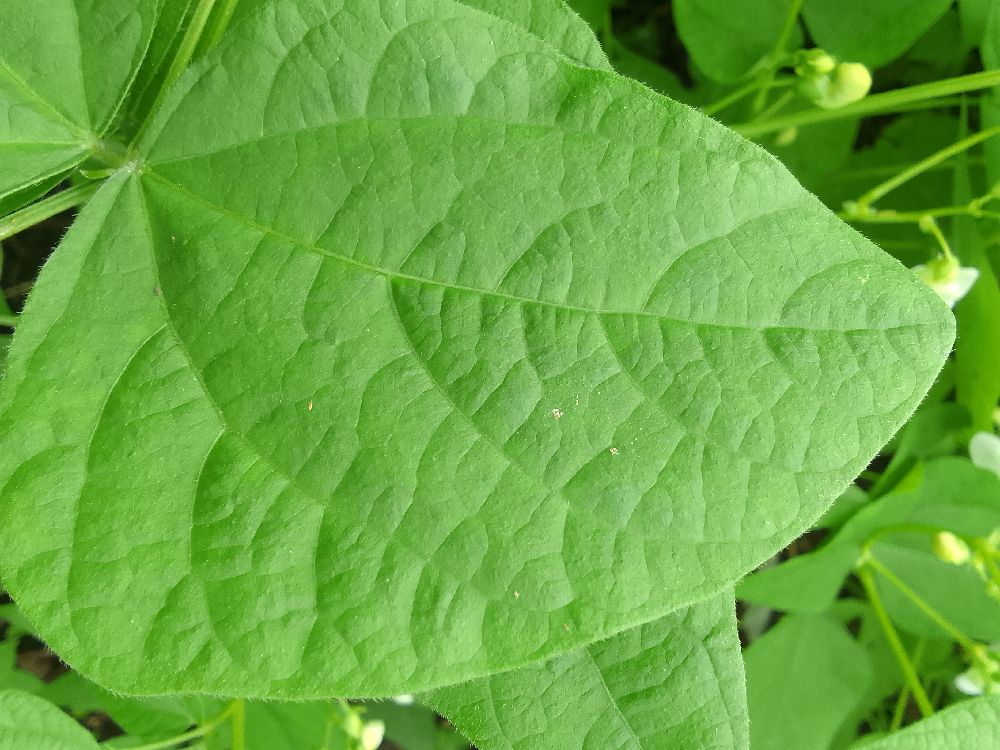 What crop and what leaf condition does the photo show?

common bean, healthy
